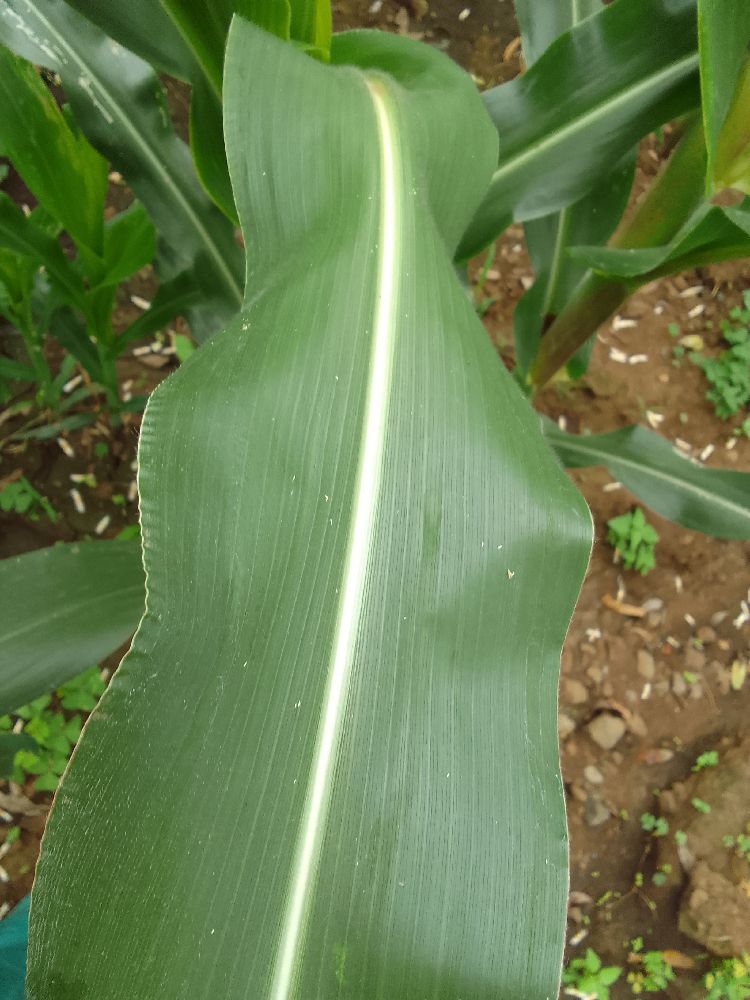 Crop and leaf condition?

maize, healthy
